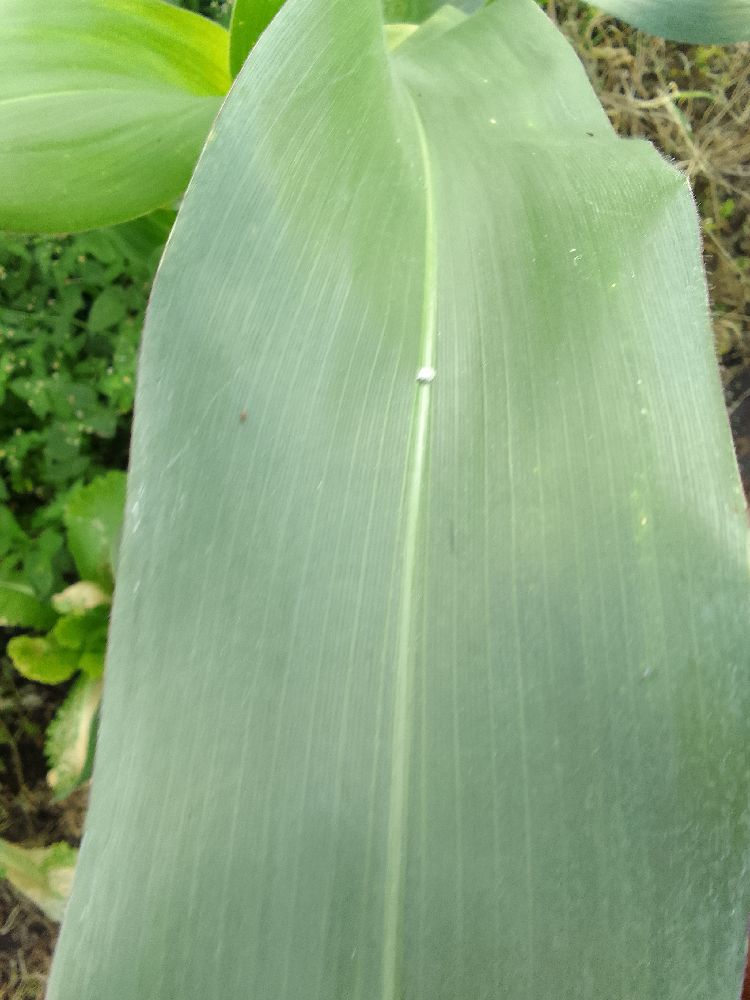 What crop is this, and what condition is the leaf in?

maize, healthy
